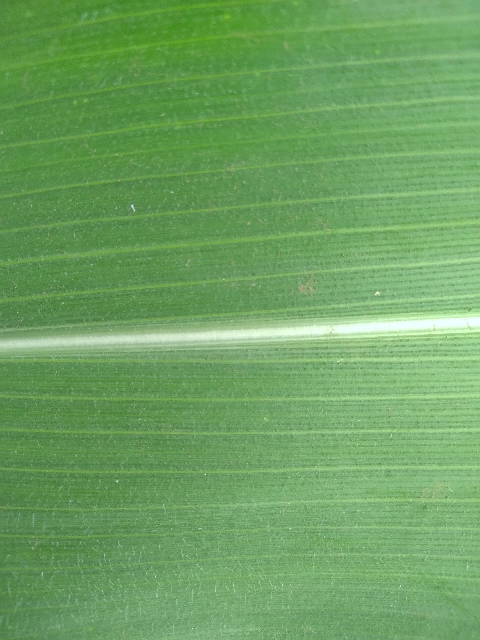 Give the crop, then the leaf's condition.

maize, healthy
